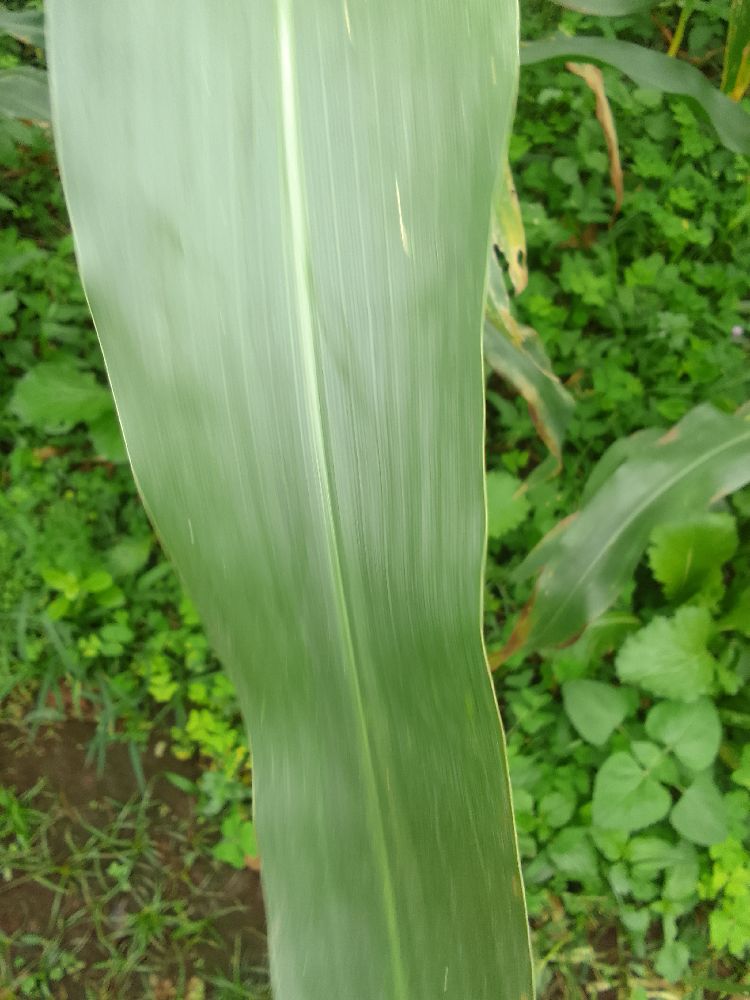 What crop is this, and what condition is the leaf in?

maize, healthy
